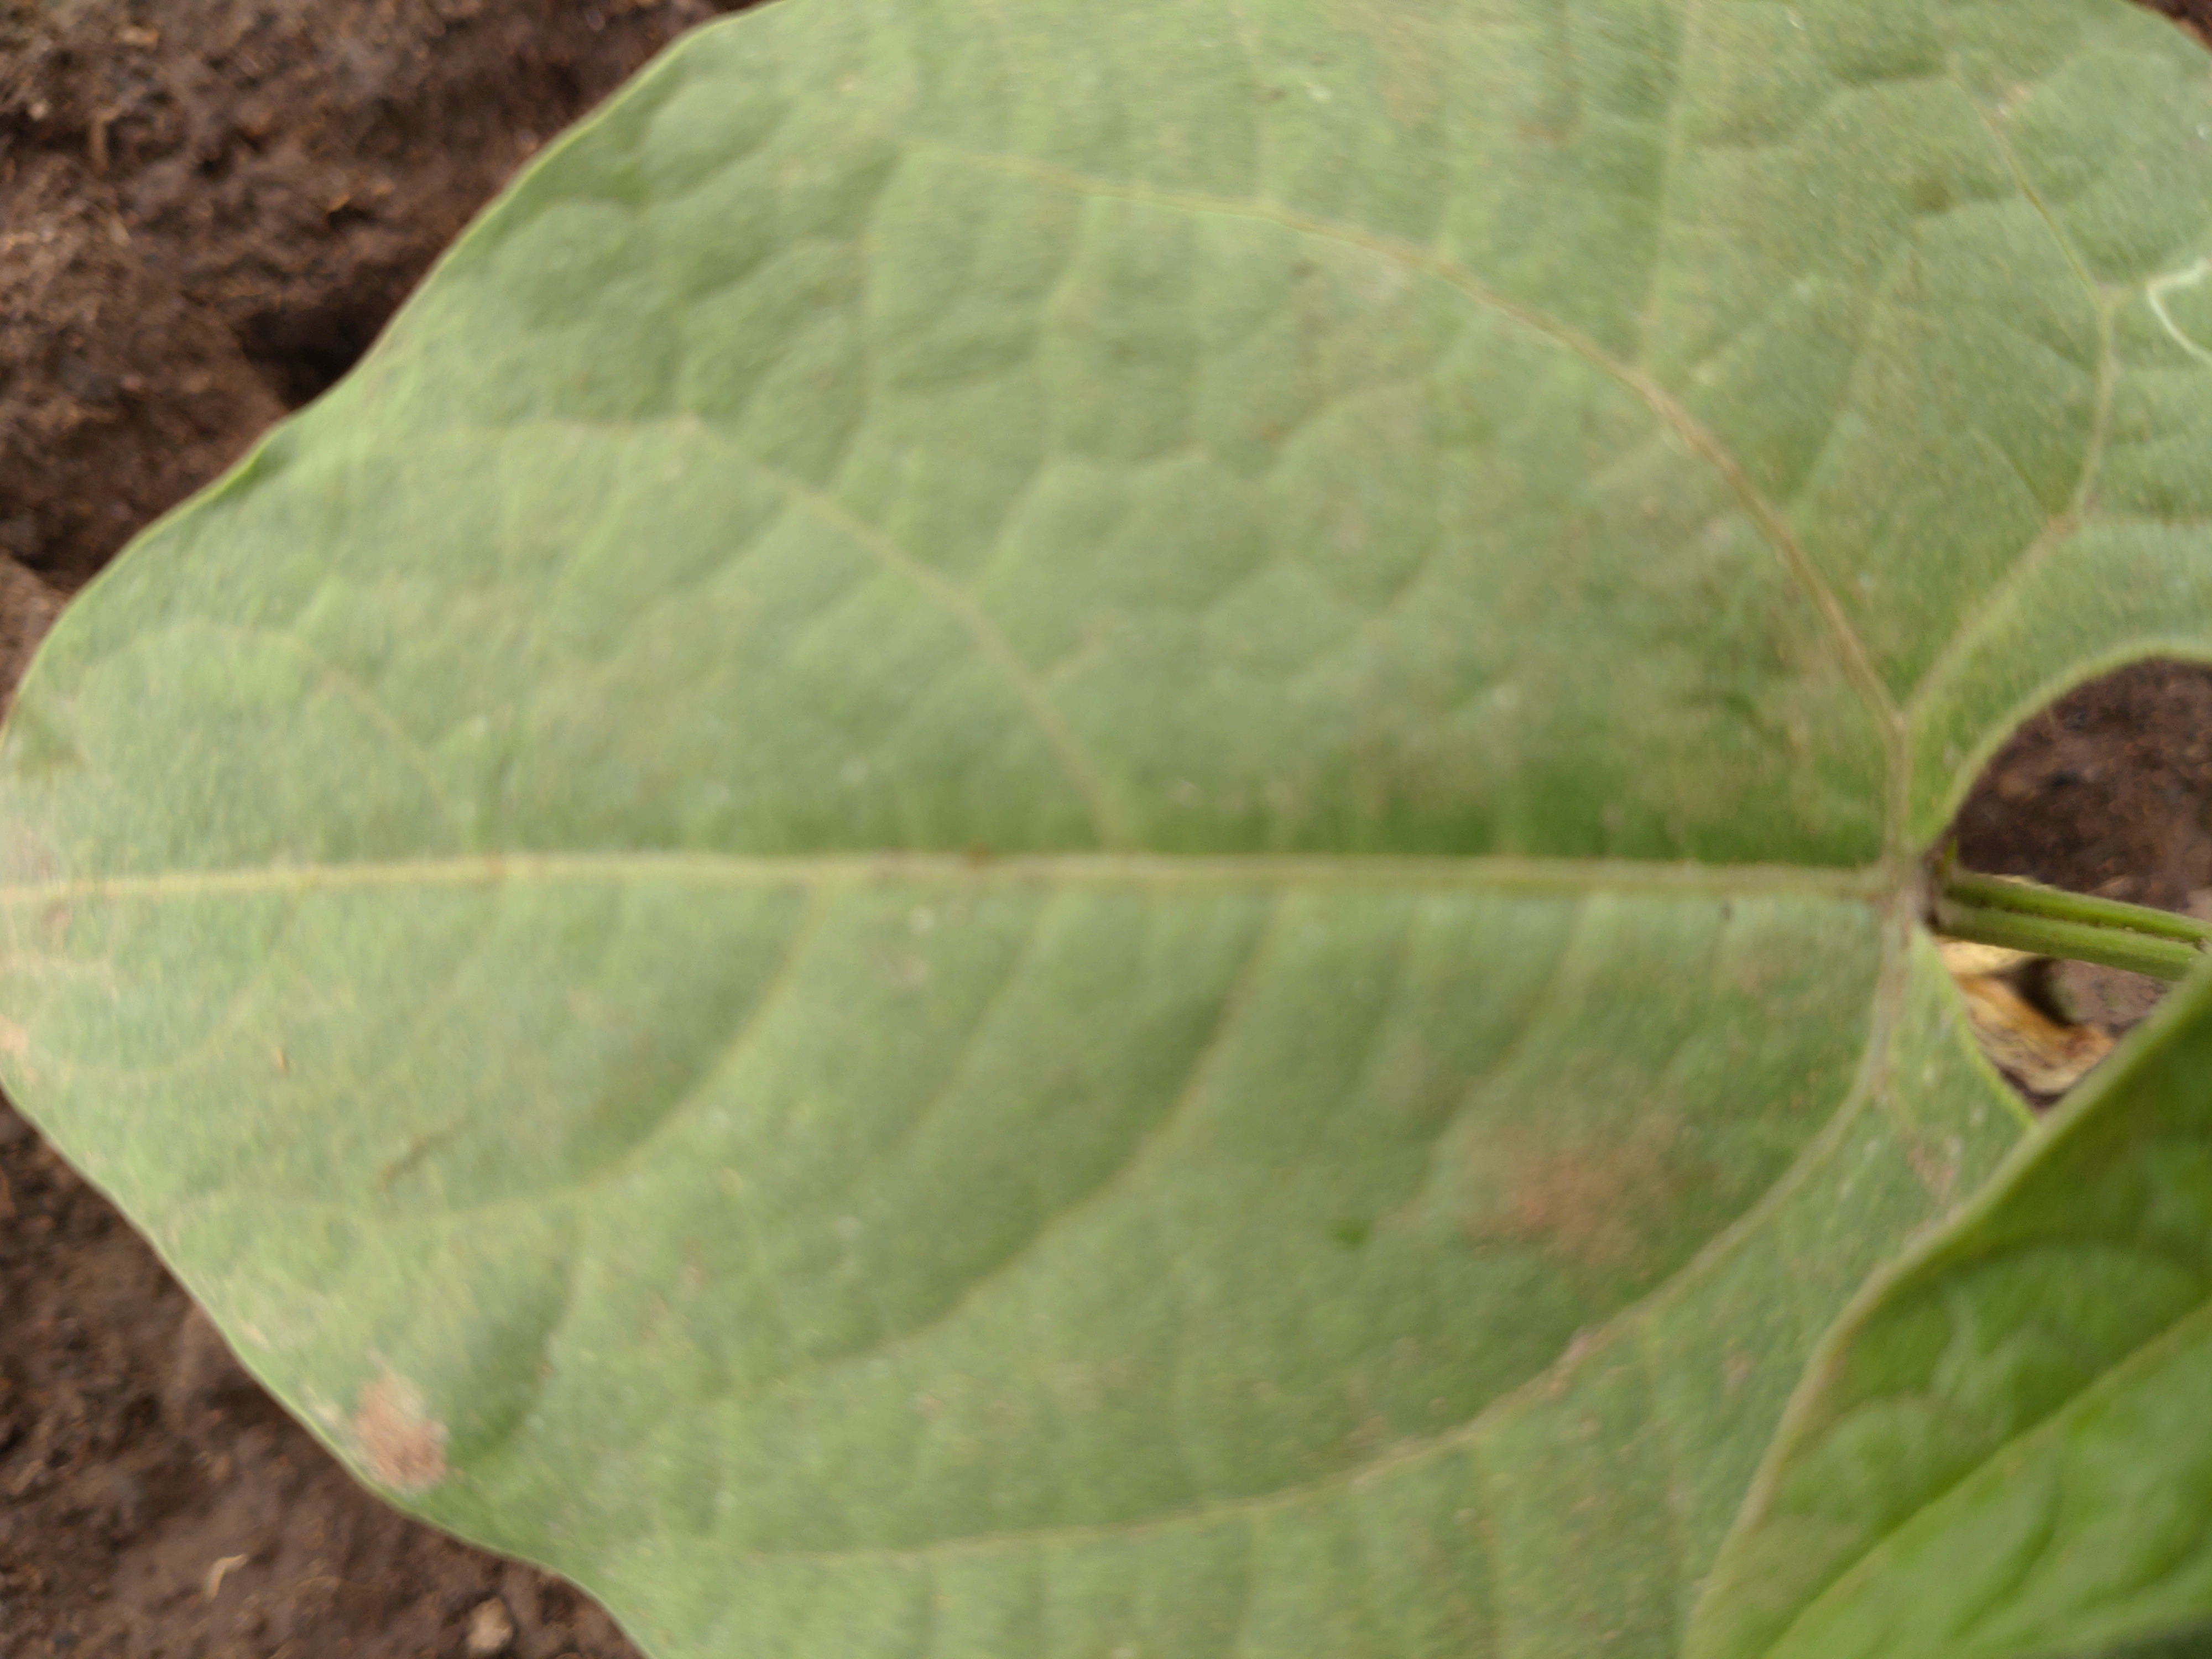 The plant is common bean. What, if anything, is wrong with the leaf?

healthy
